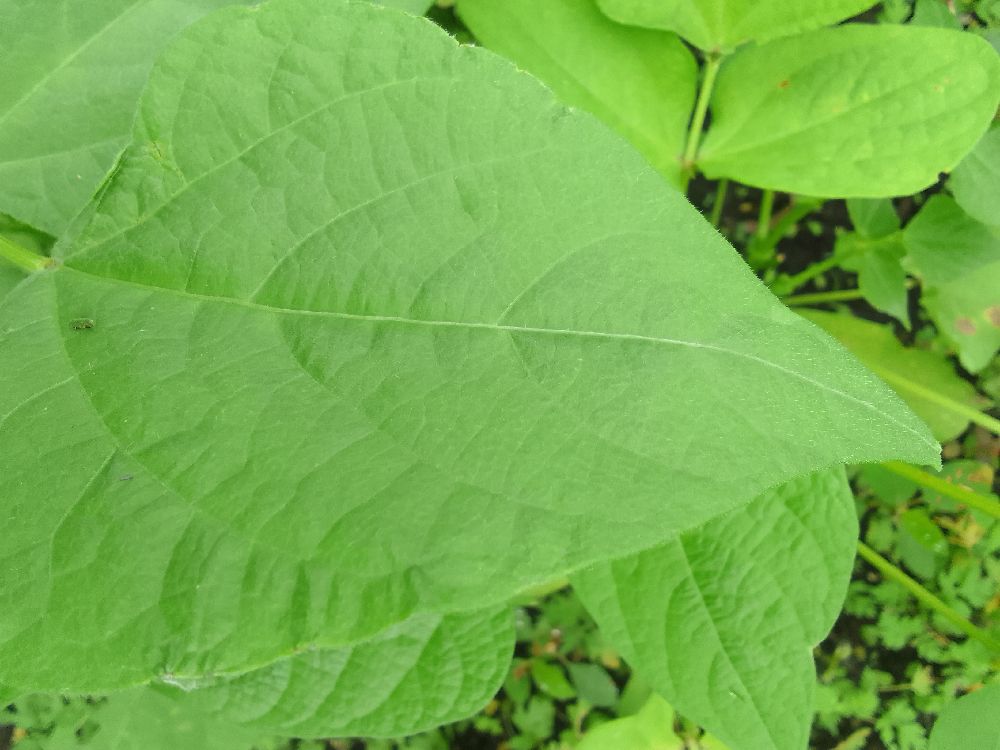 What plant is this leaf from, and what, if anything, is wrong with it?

common bean, healthy
